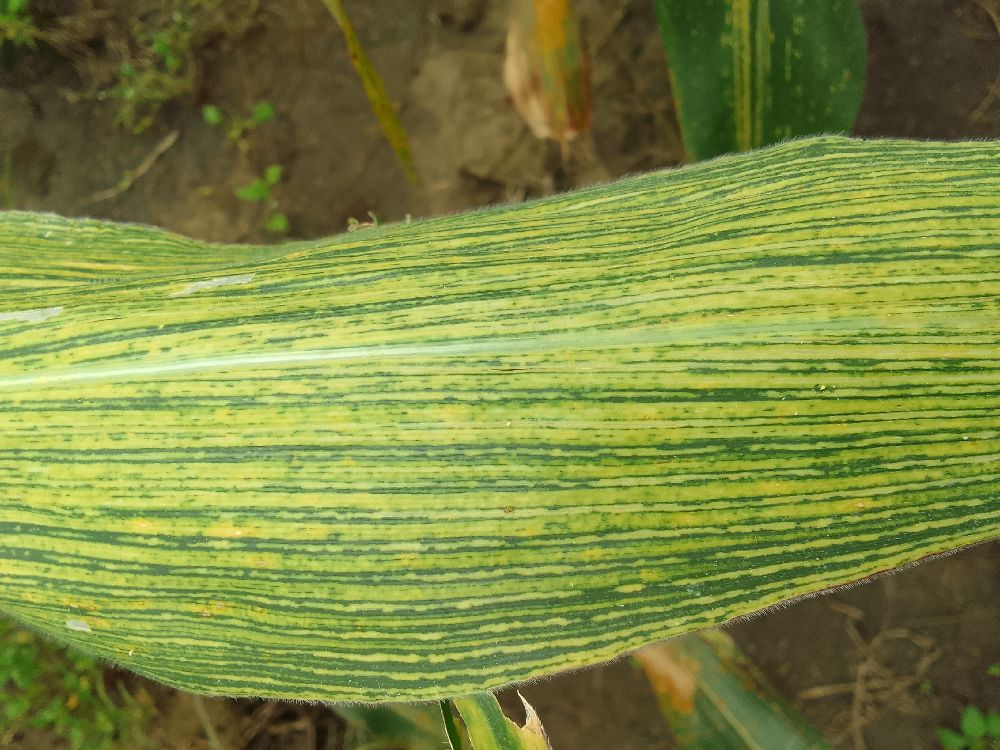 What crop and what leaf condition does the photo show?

maize, maize streak virus
